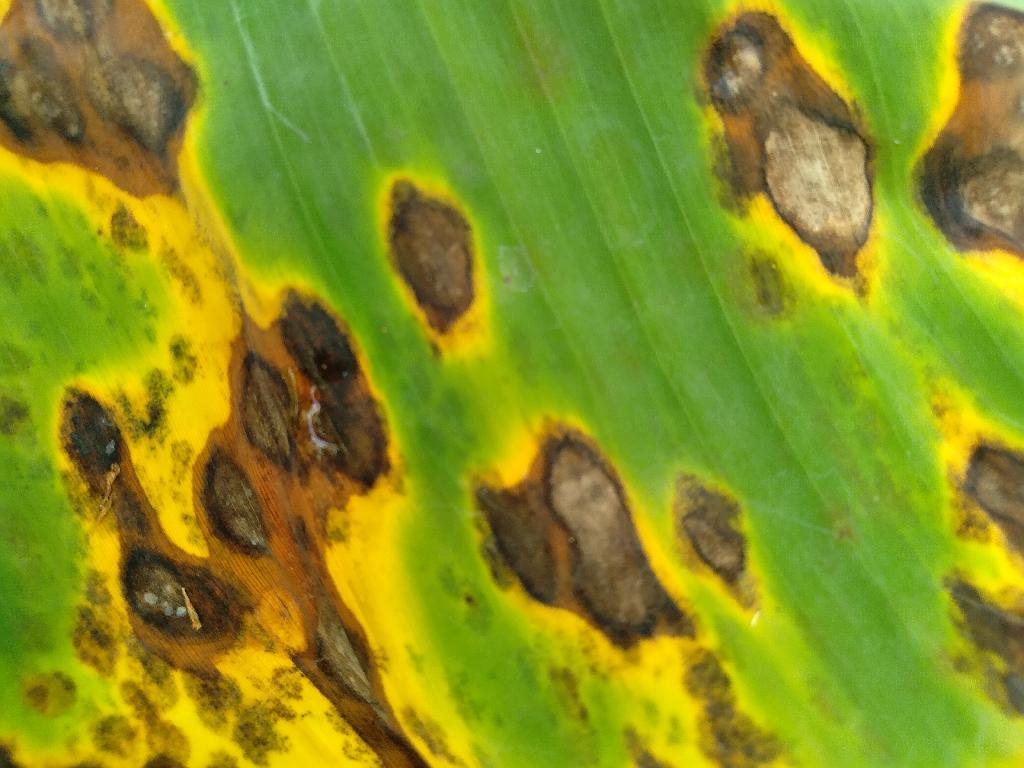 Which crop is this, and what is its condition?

banana, black sigatoka
